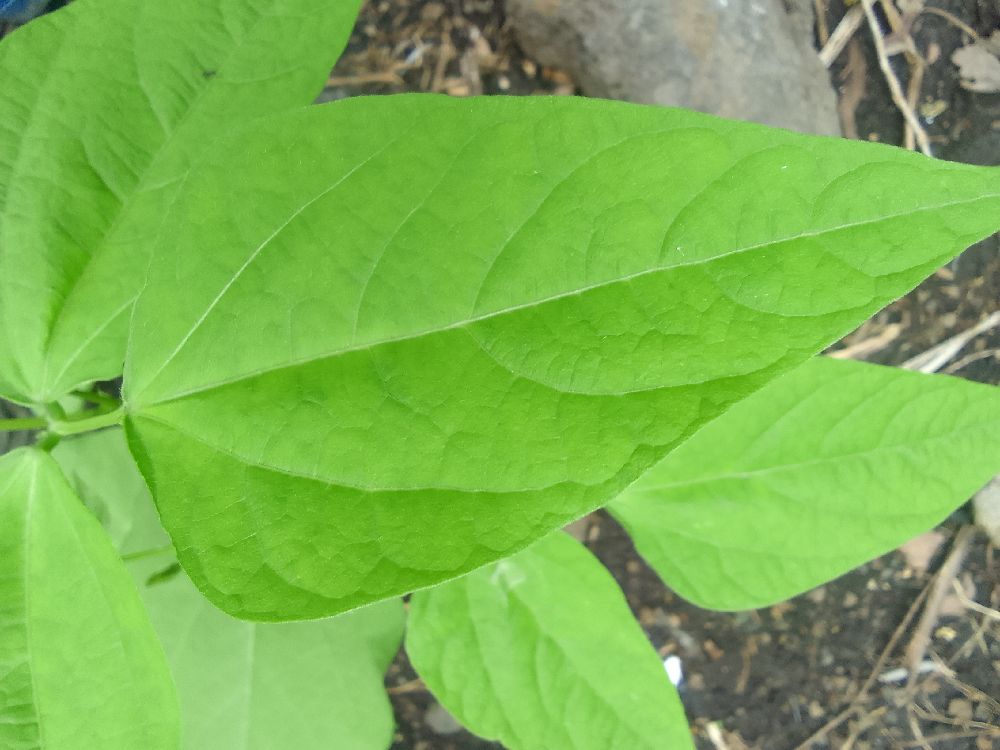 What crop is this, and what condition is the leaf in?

common bean, healthy
